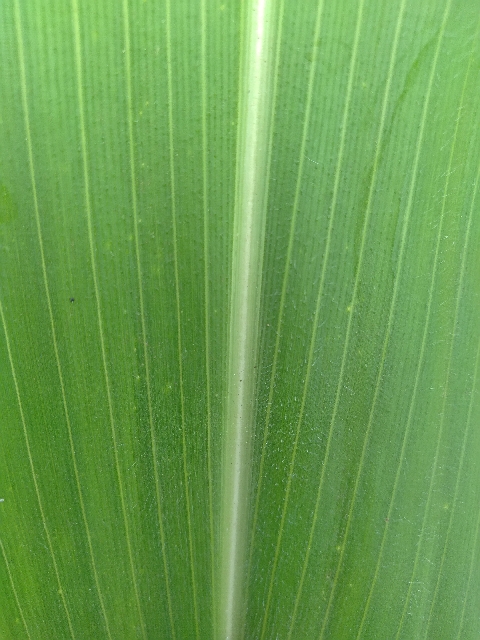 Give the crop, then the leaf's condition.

maize, healthy
